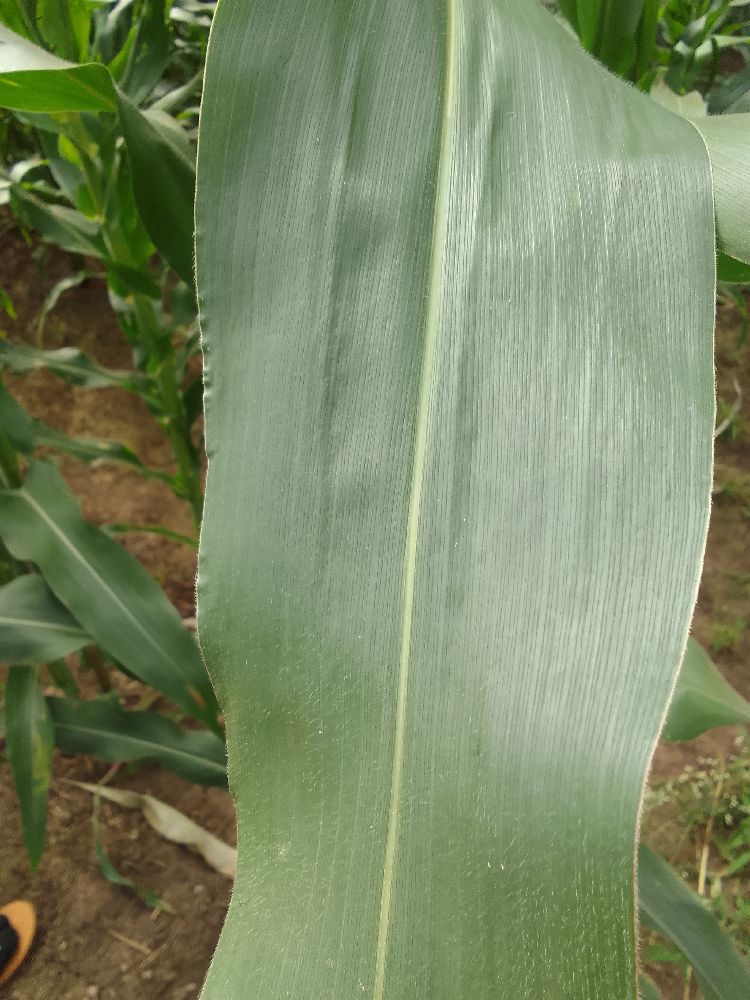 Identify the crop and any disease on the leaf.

maize, healthy
